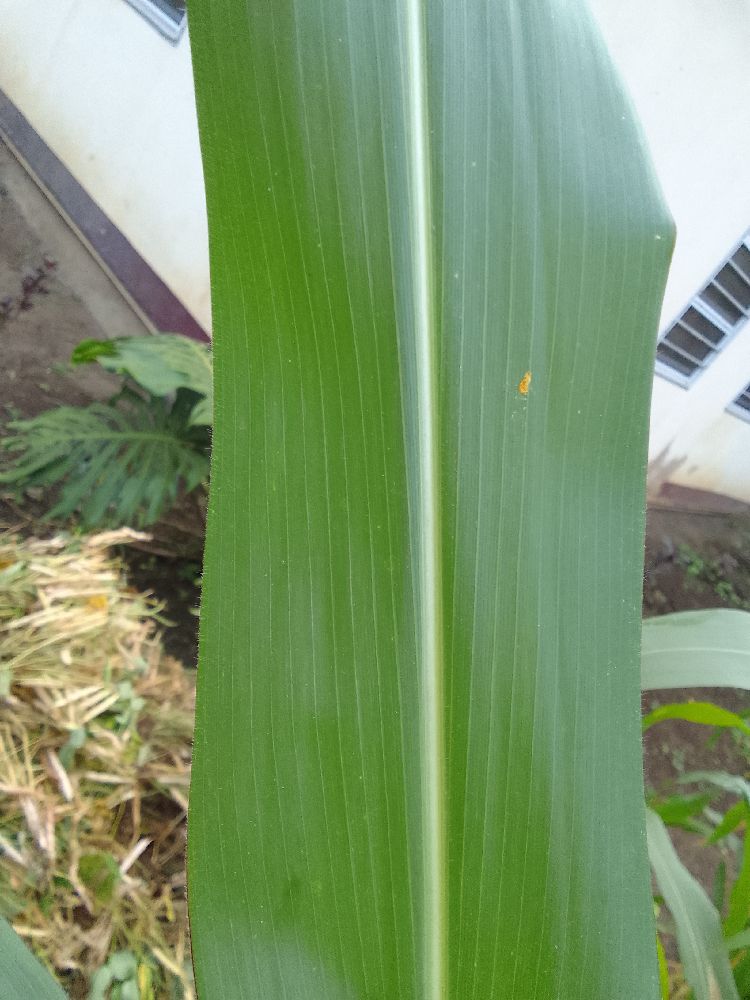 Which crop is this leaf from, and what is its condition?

maize, healthy
